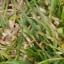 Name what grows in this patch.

grass
